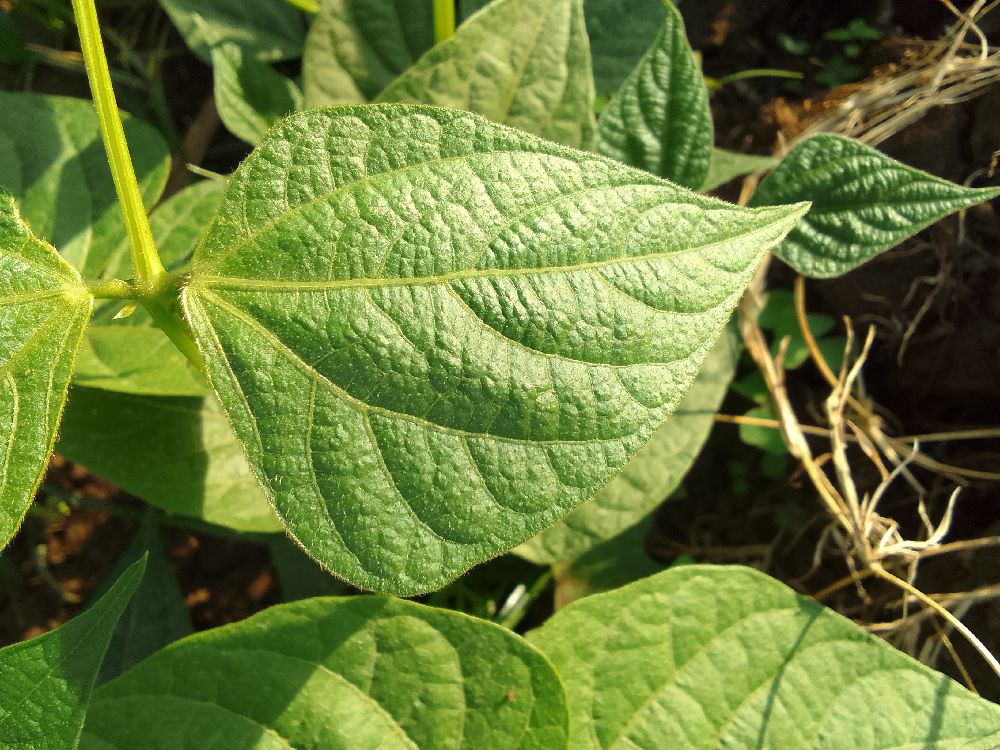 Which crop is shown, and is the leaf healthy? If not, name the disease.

common bean, healthy
